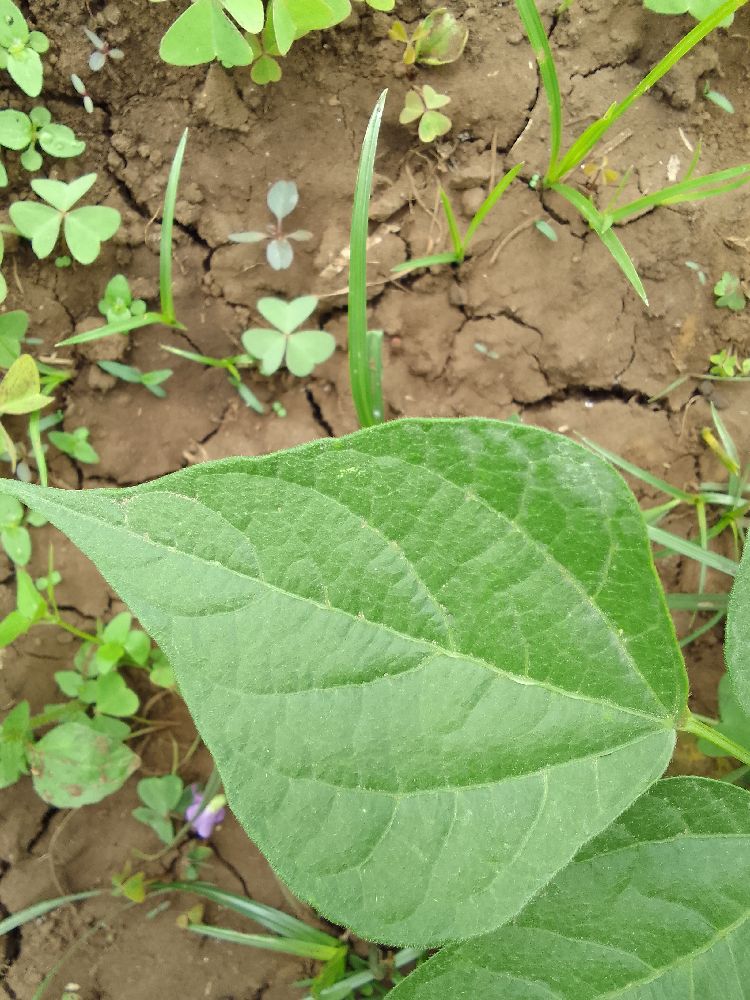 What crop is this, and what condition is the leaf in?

common bean, healthy
